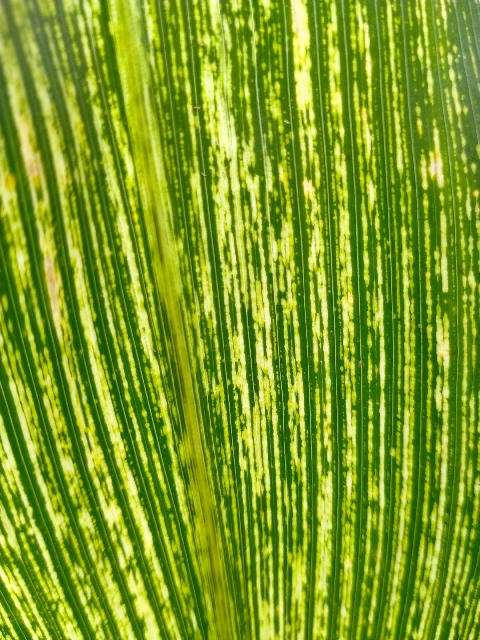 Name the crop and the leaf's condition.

maize, maize streak virus
